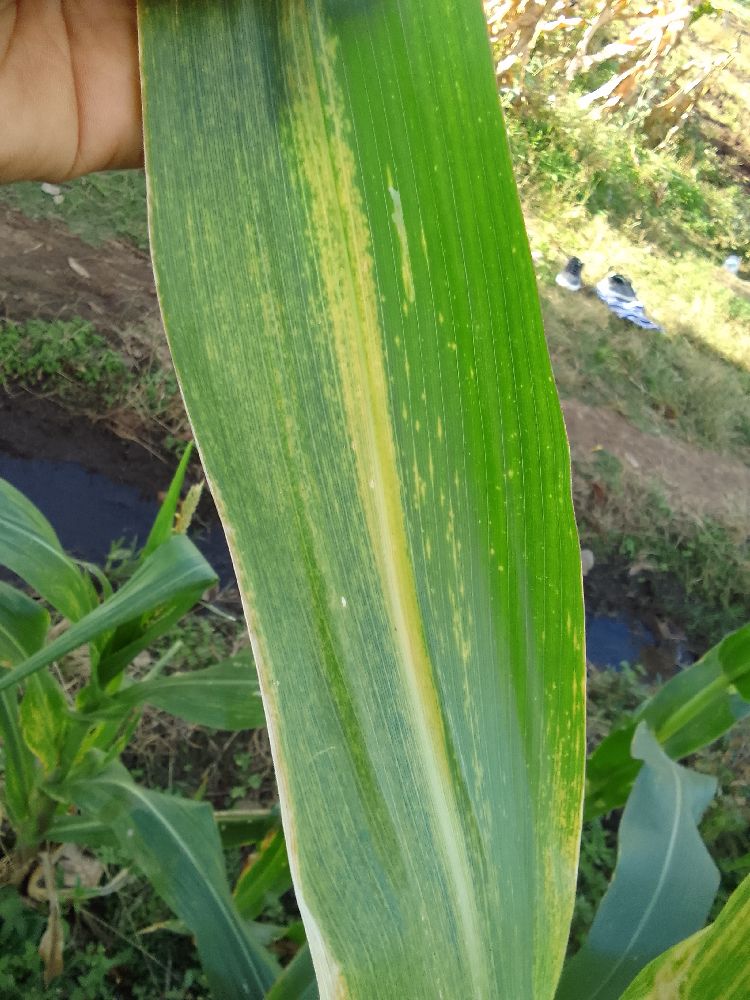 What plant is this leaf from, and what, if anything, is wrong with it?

maize, maize lethal necrosis
